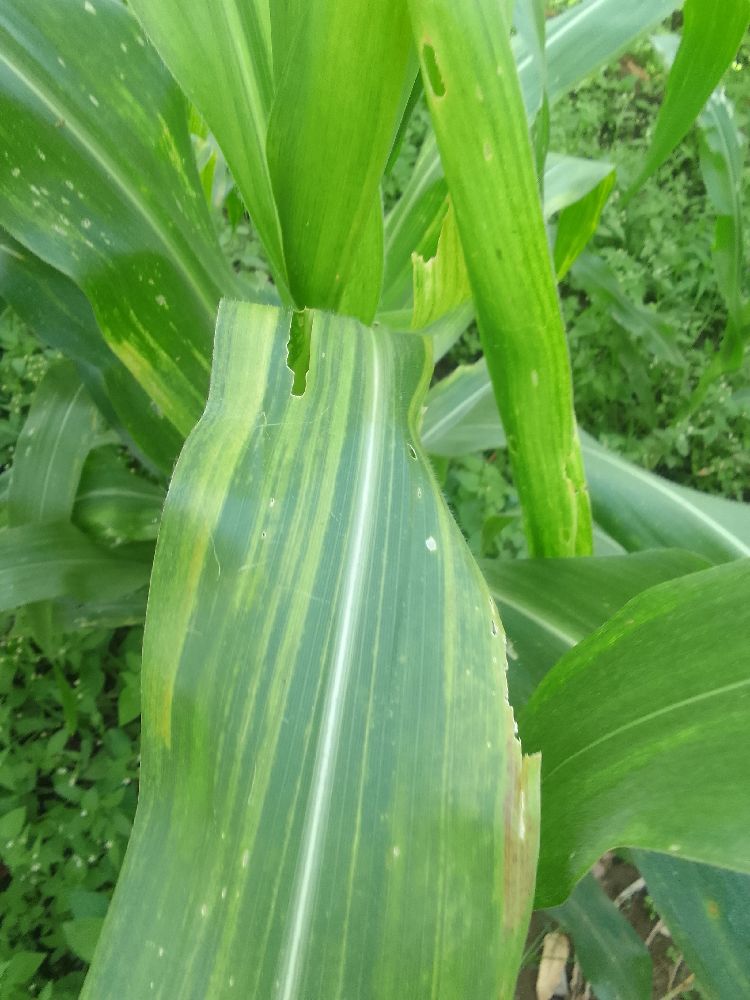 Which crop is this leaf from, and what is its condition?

maize, maize lethal necrosis
